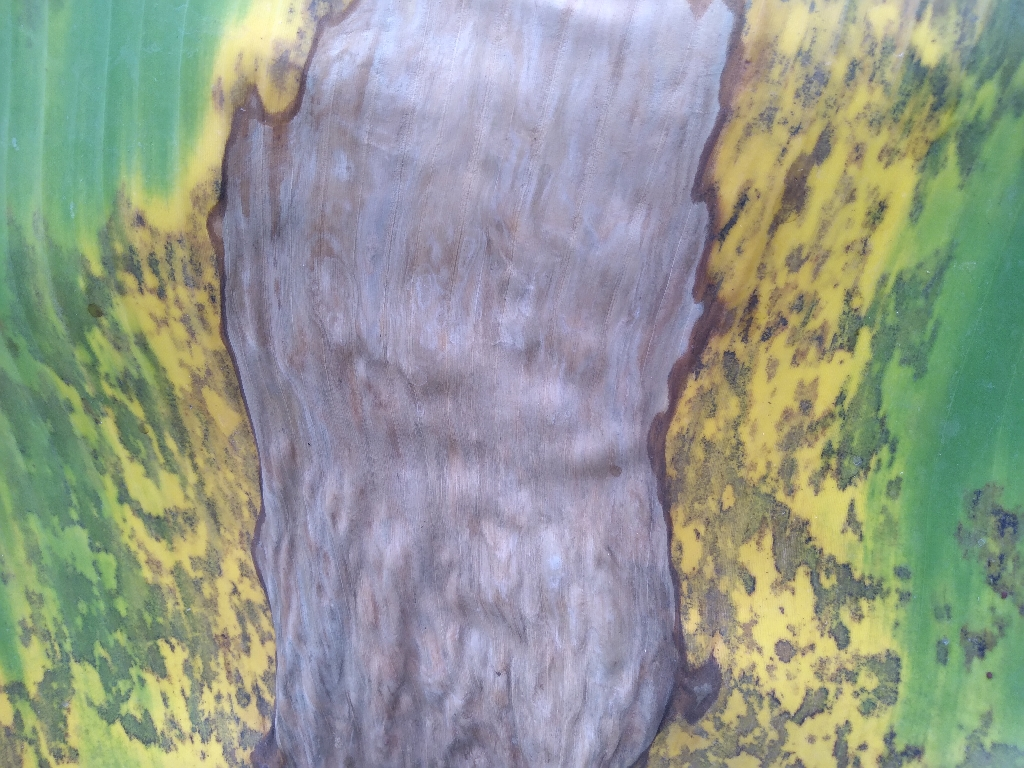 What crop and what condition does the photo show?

banana, black sigatoka
